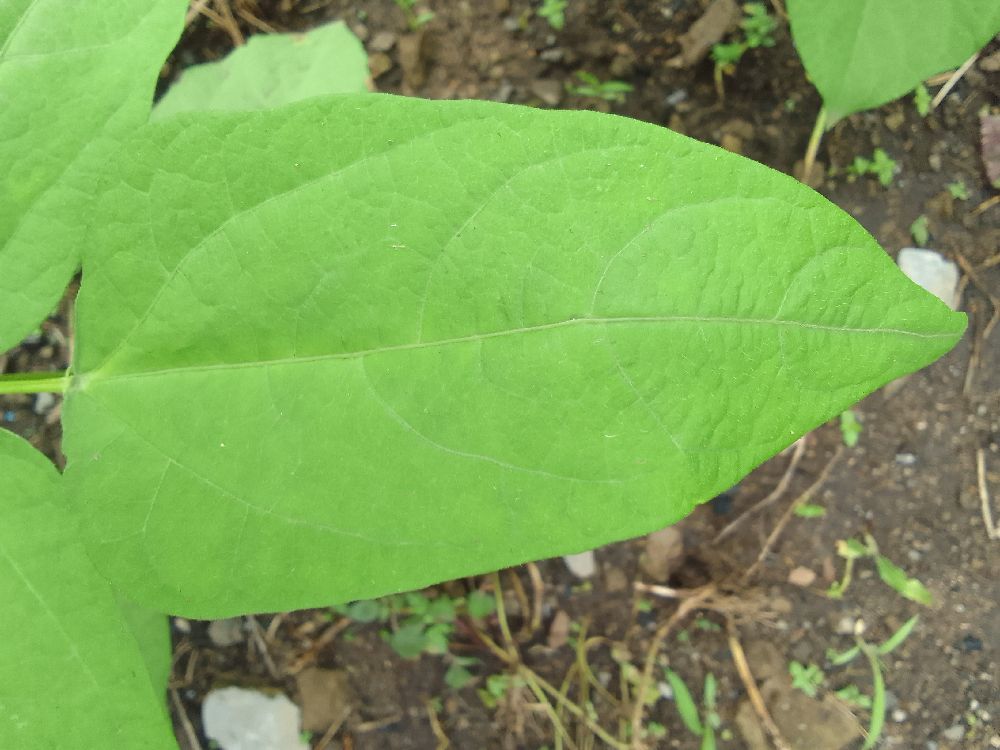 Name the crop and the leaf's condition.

common bean, healthy
